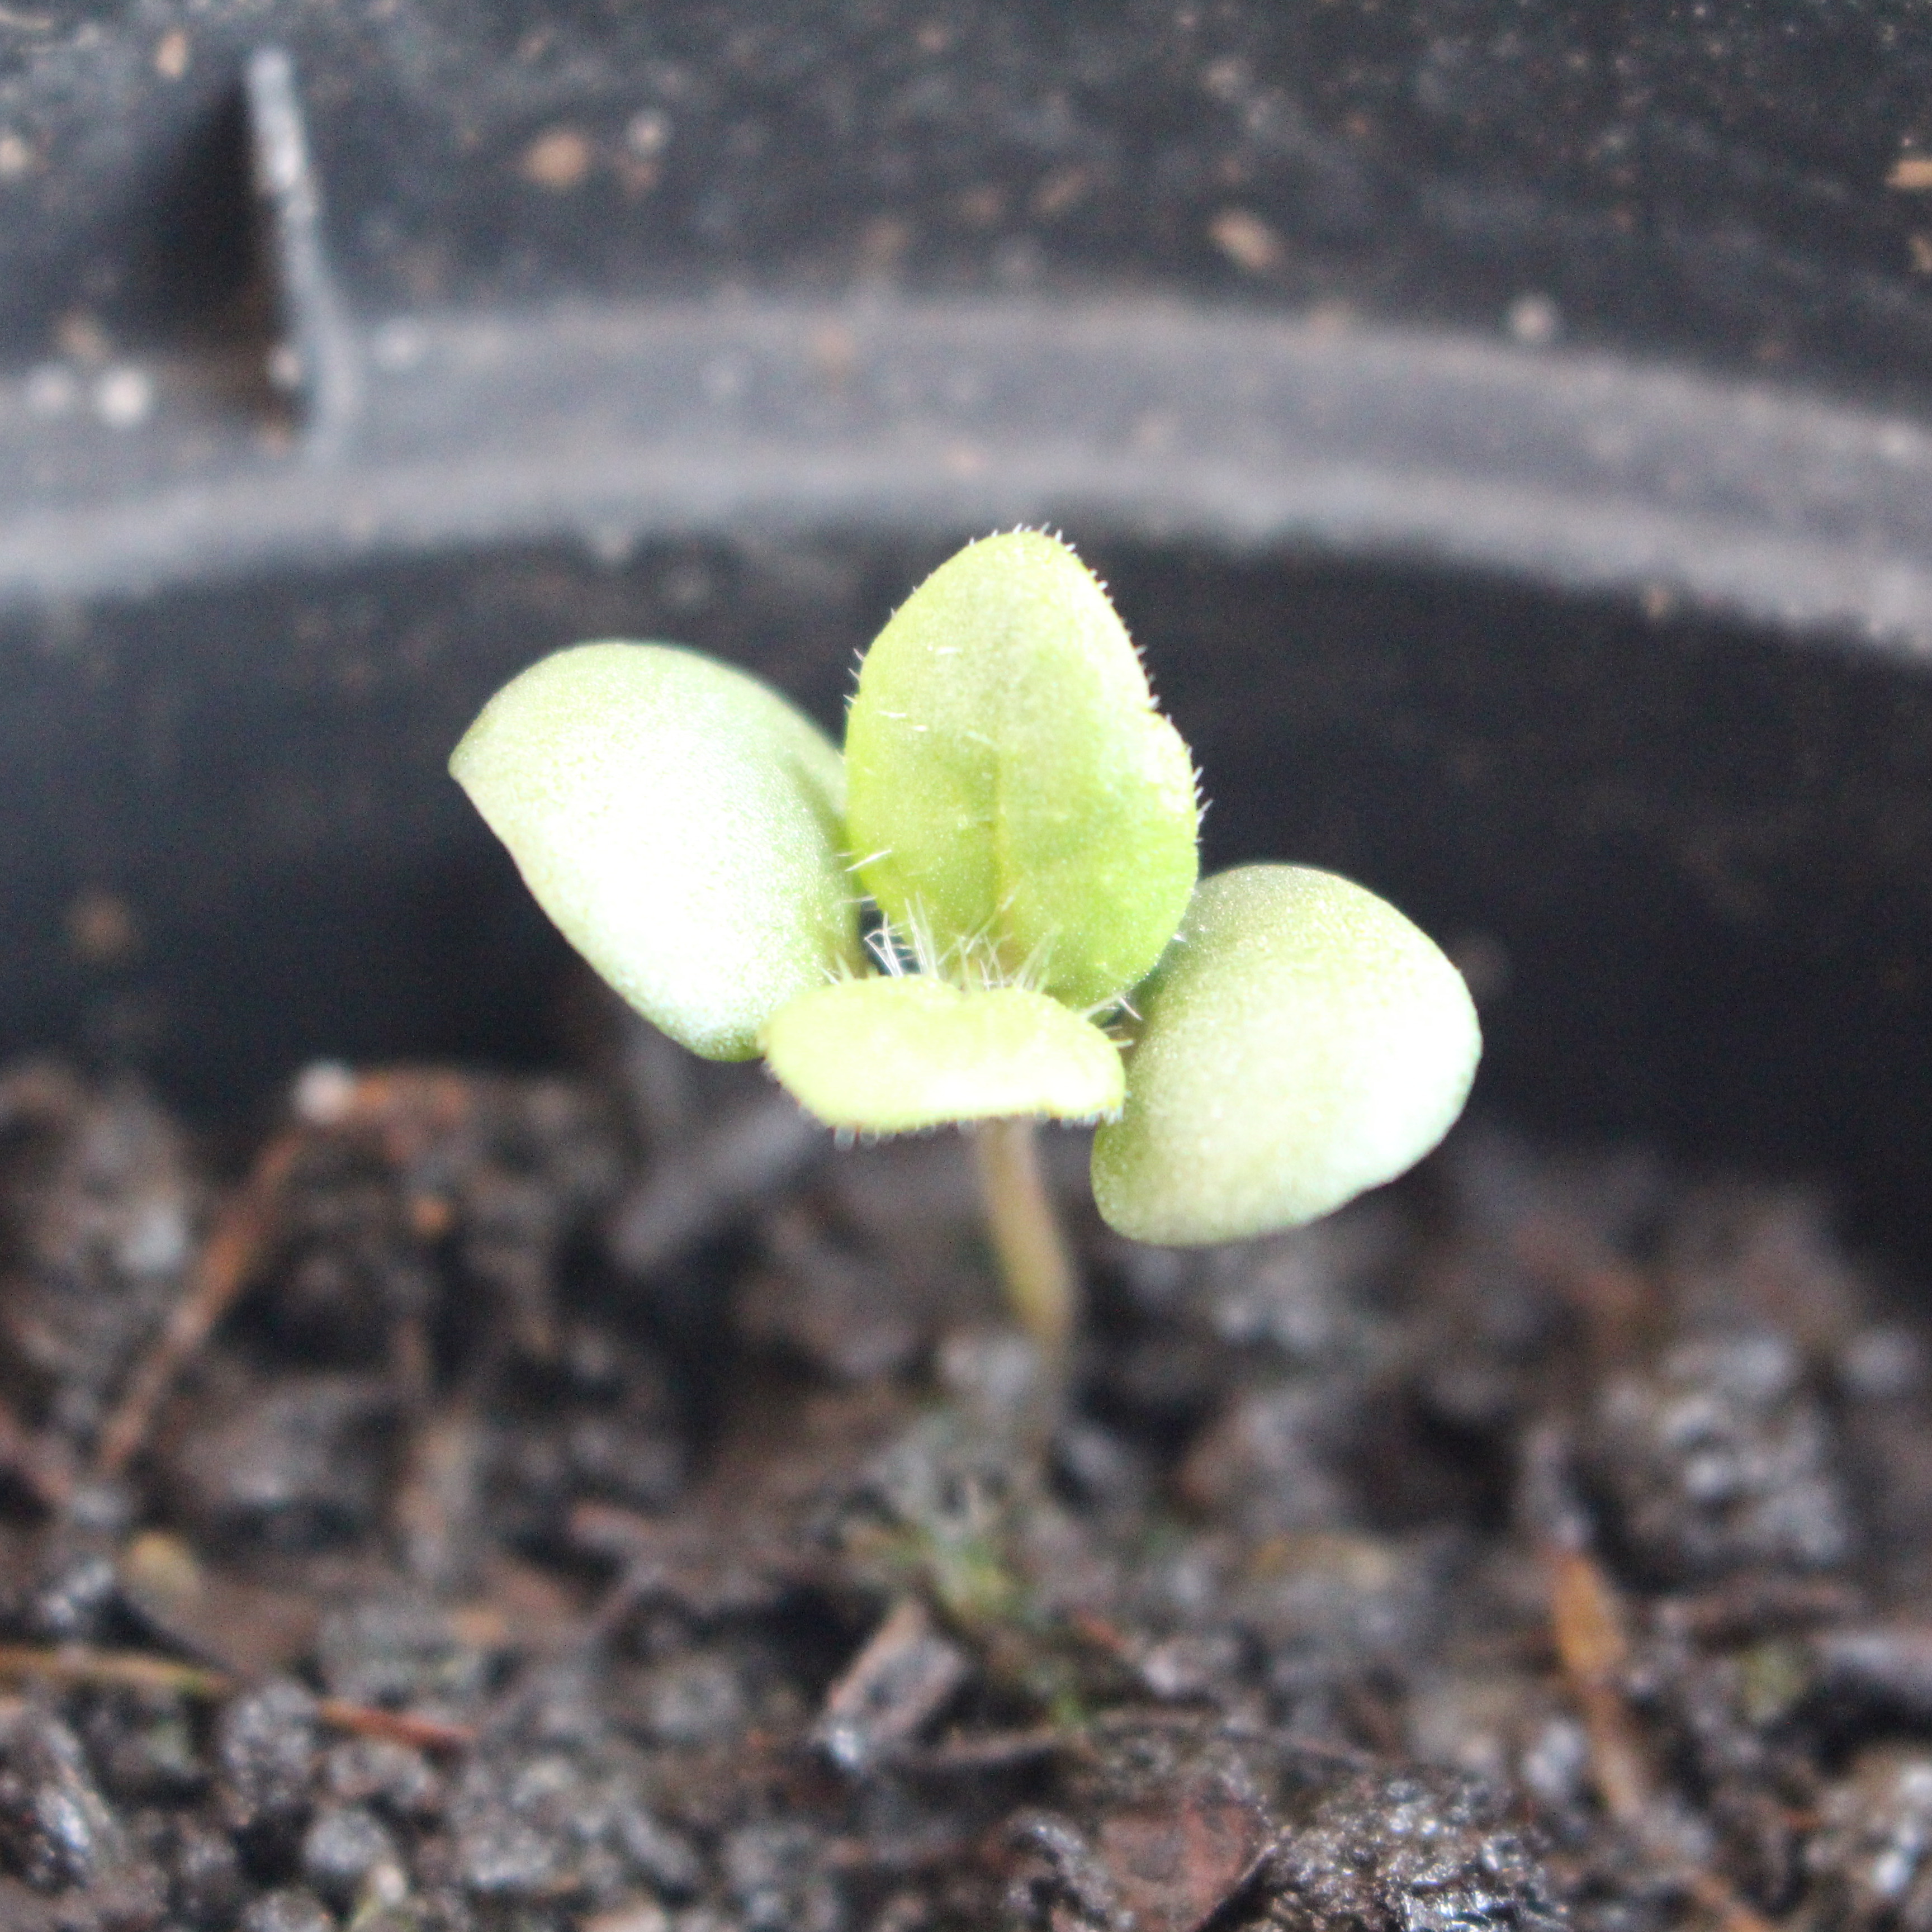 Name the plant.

Veronica persica
